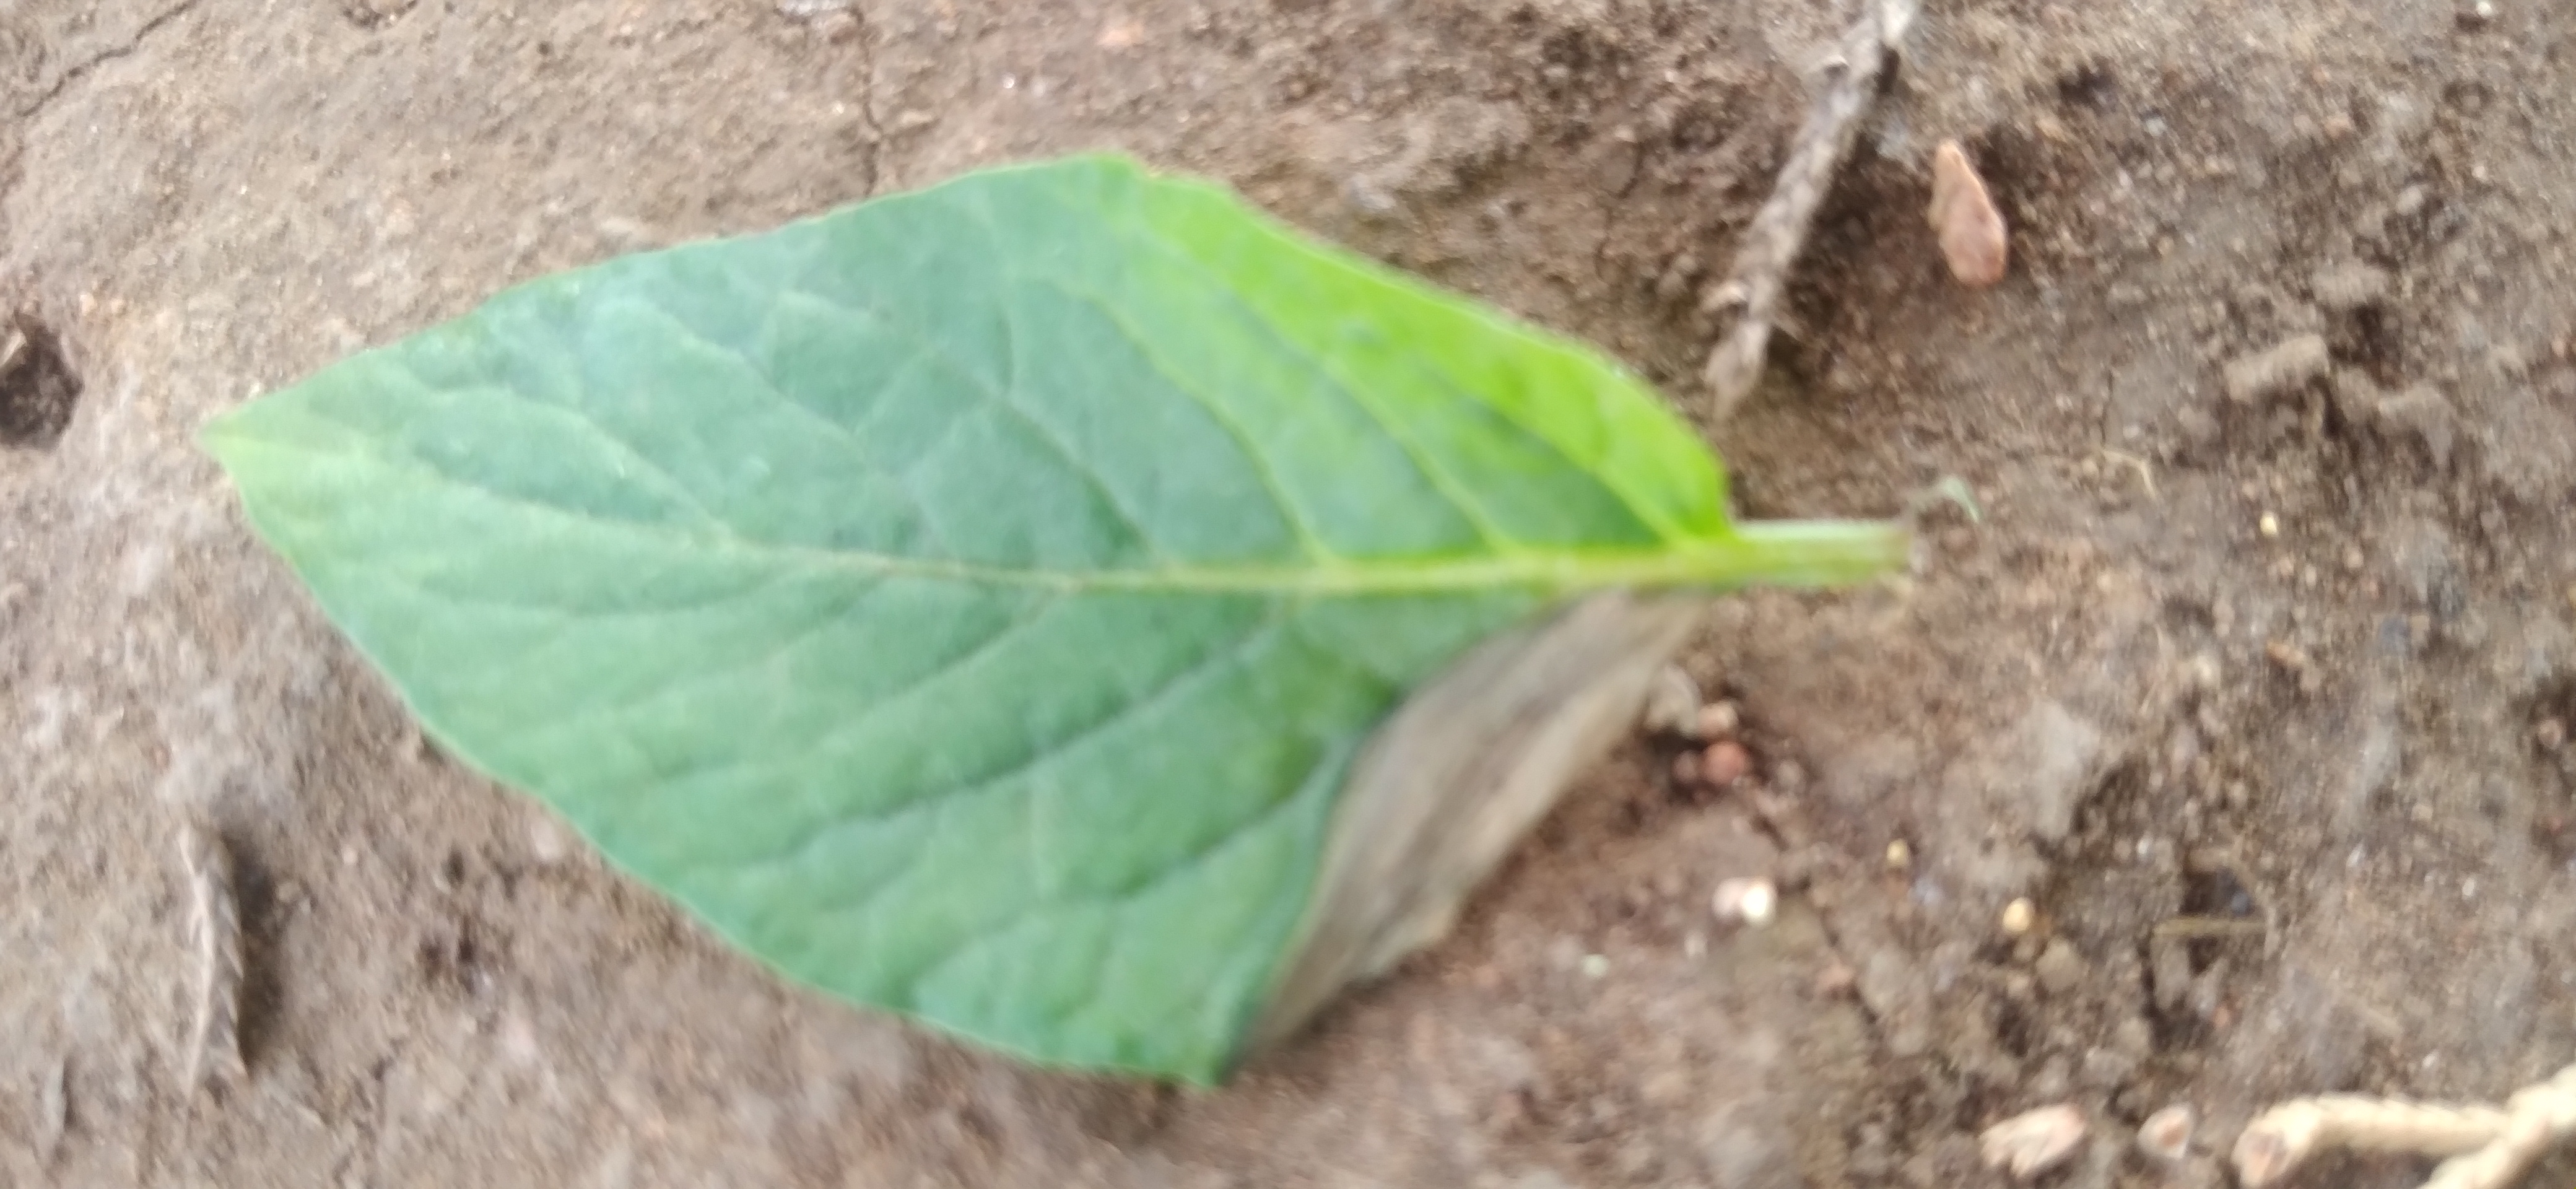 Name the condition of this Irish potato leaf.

early blight
